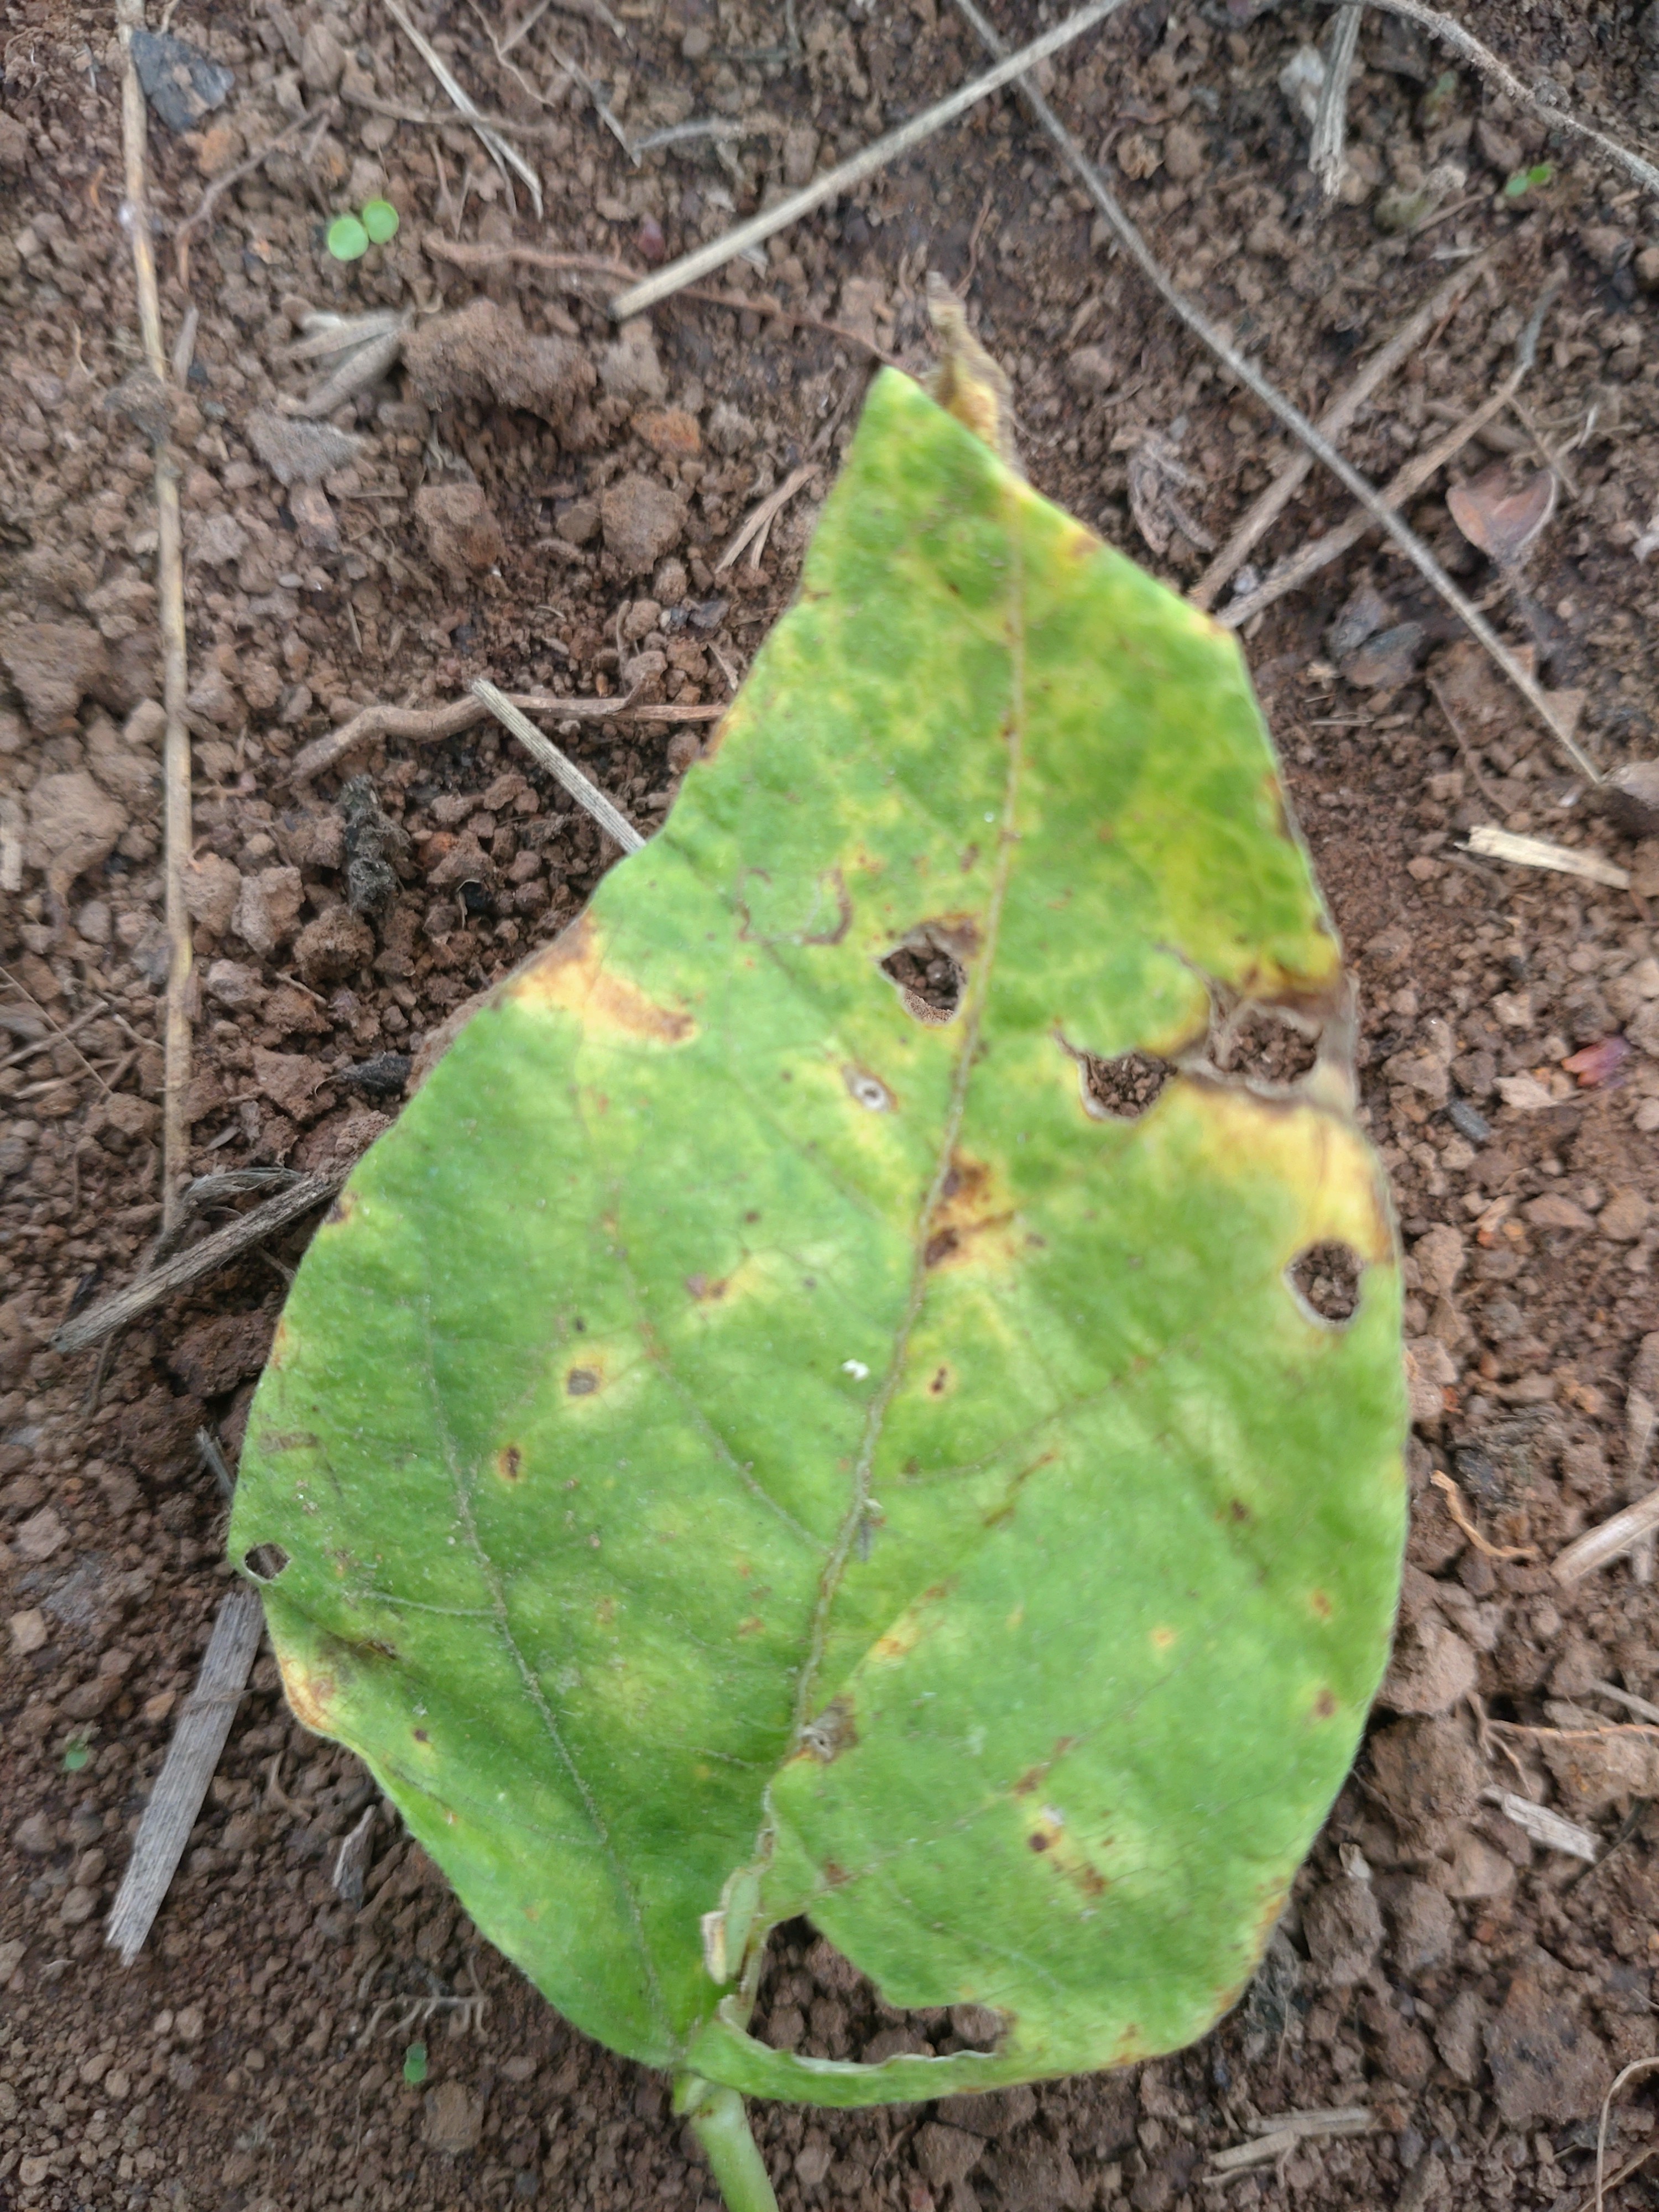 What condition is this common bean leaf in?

rust
